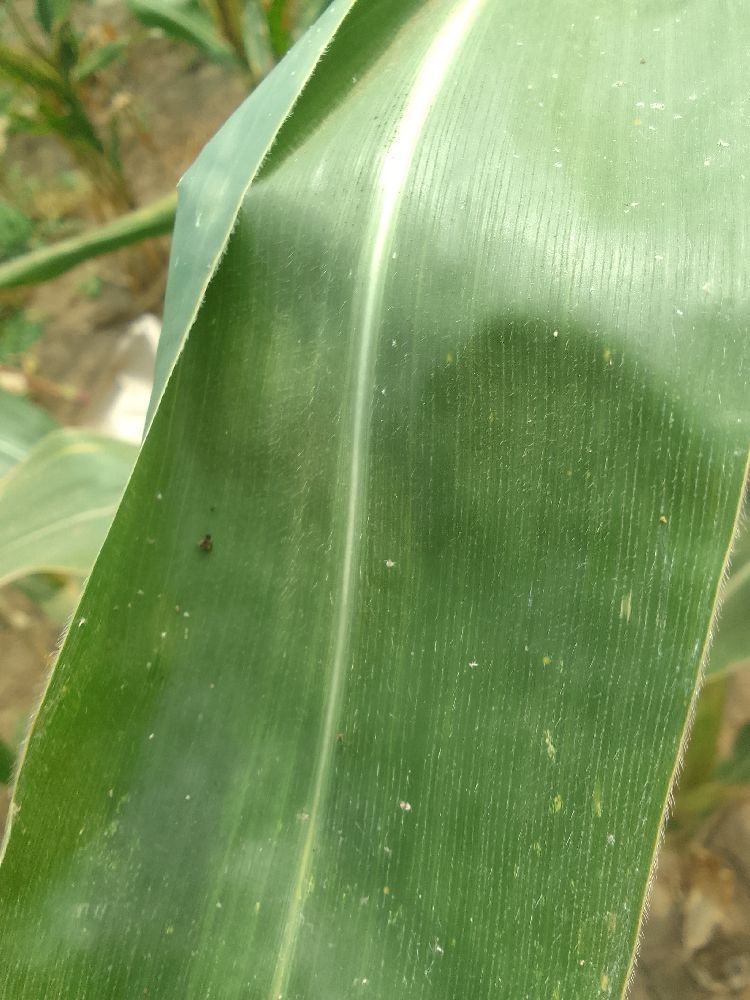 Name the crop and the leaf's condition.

maize, healthy
